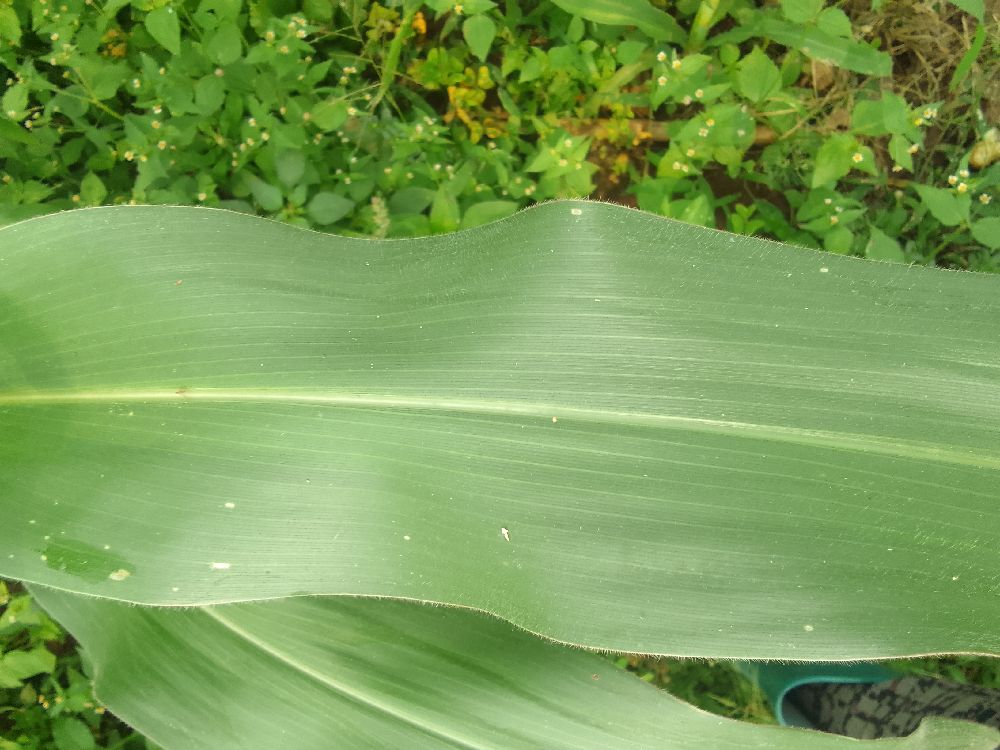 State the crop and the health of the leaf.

maize, healthy
